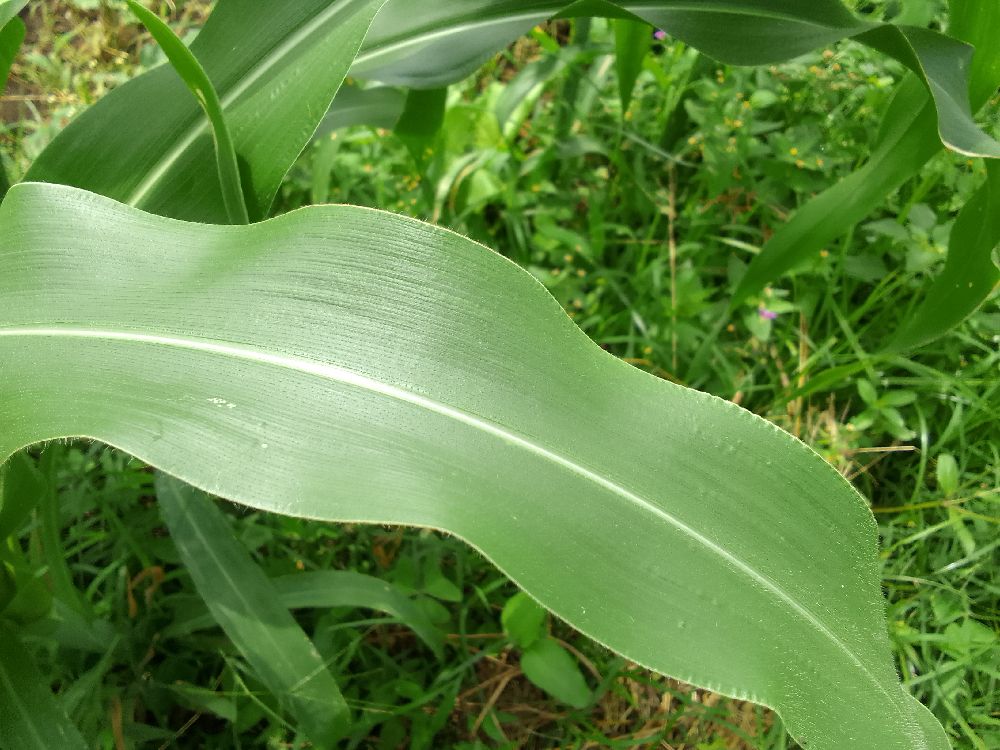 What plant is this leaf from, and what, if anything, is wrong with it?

maize, healthy
